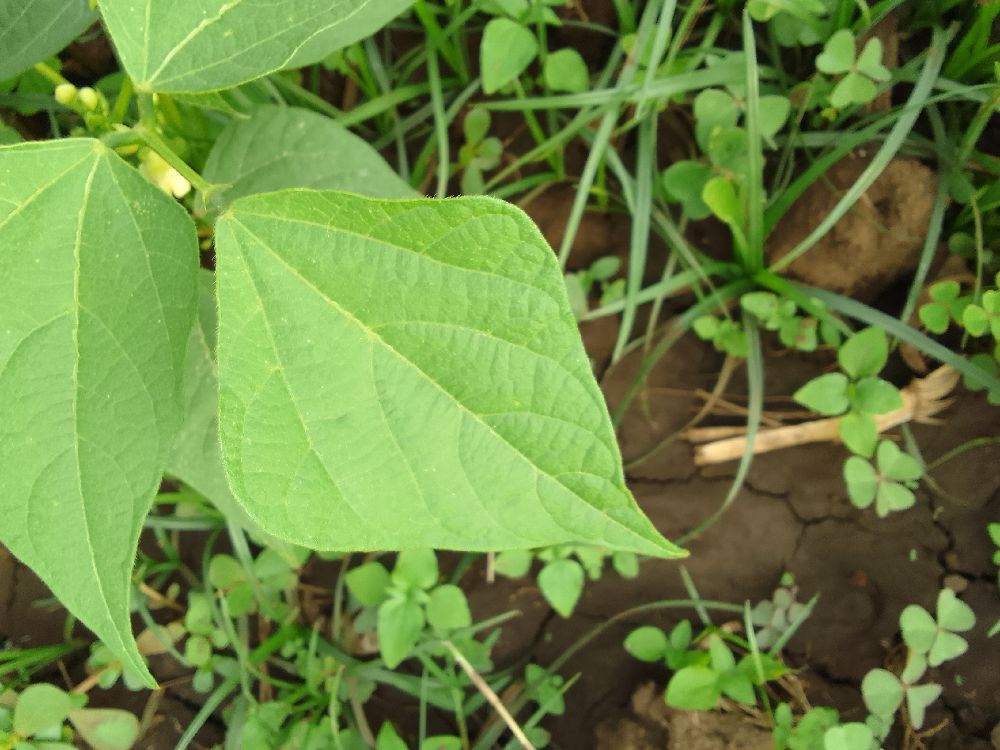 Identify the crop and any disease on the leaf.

common bean, healthy
